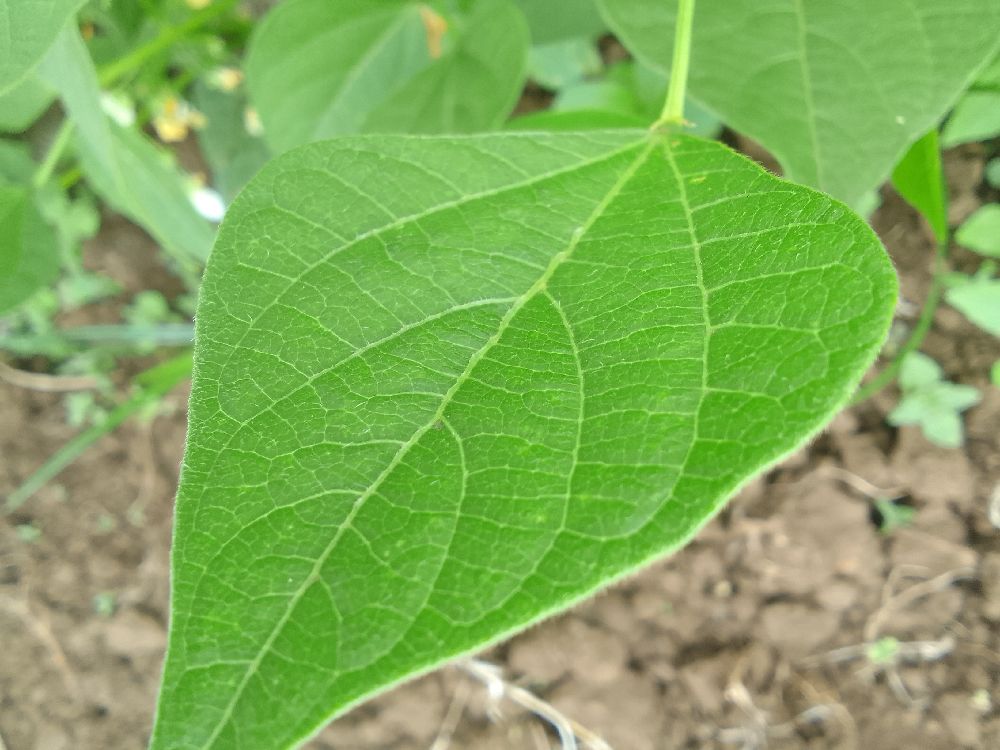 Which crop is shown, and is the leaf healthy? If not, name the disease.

common bean, healthy
